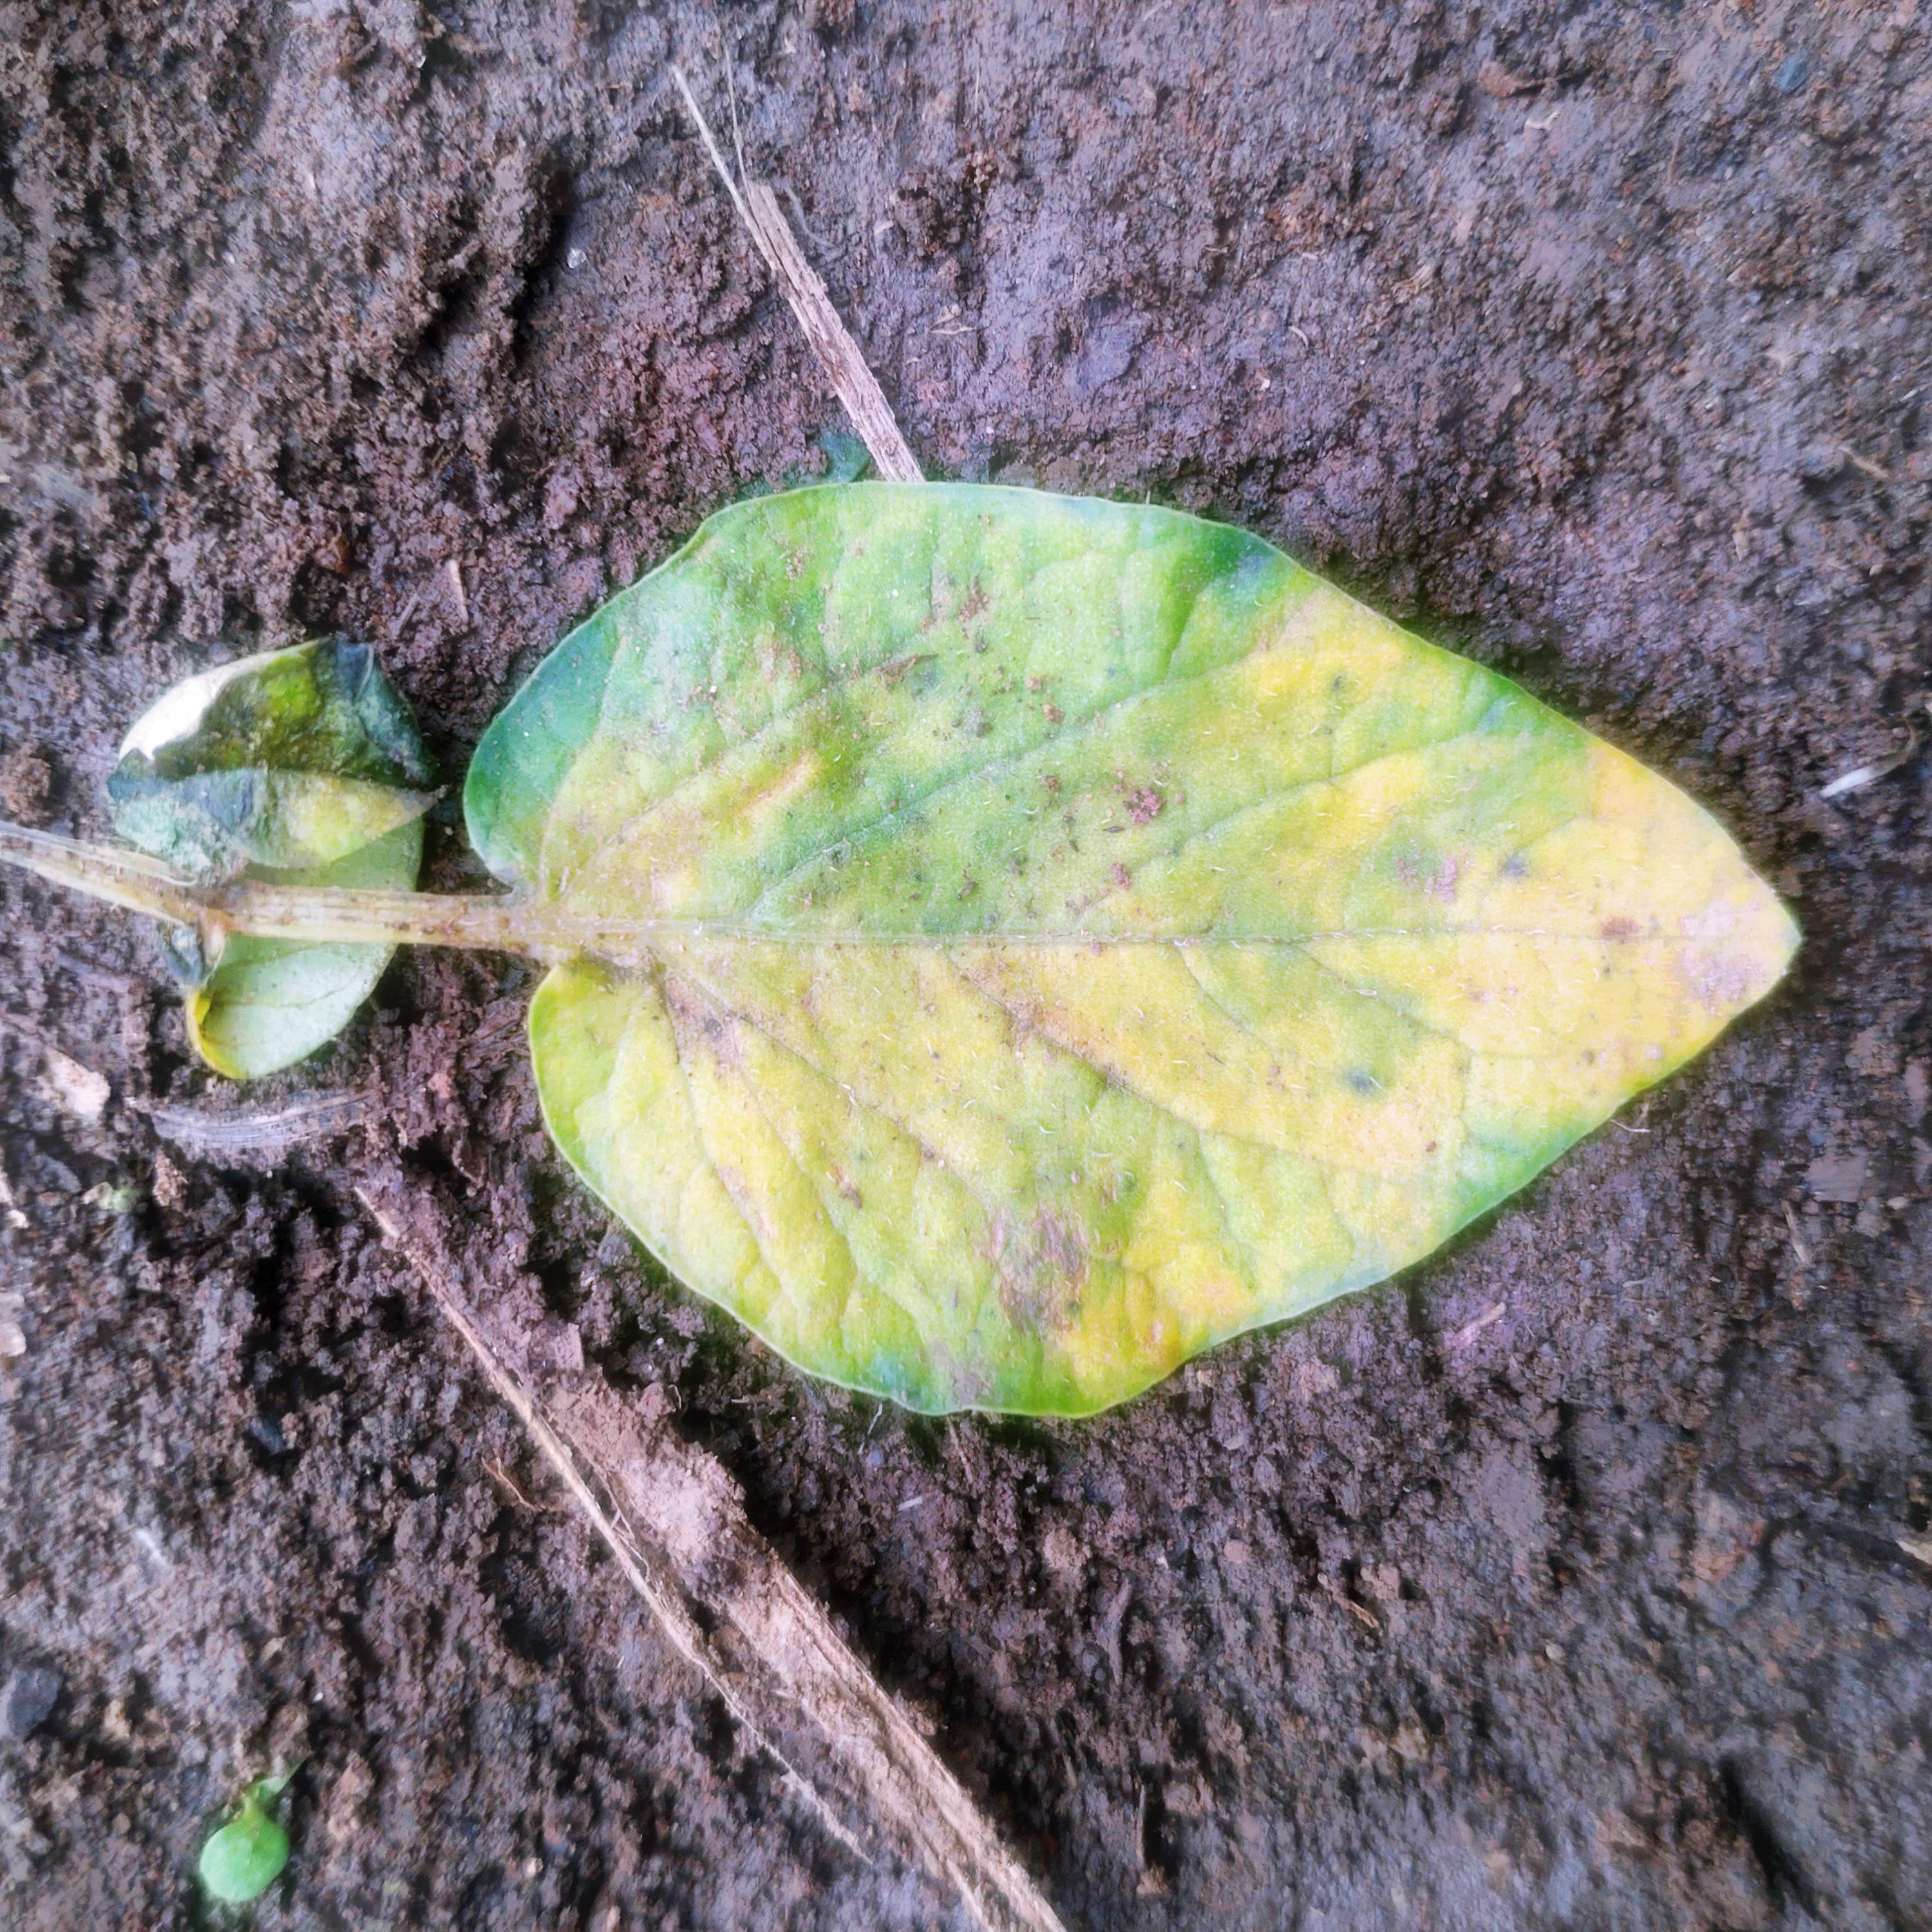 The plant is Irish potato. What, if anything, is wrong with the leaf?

late blight
